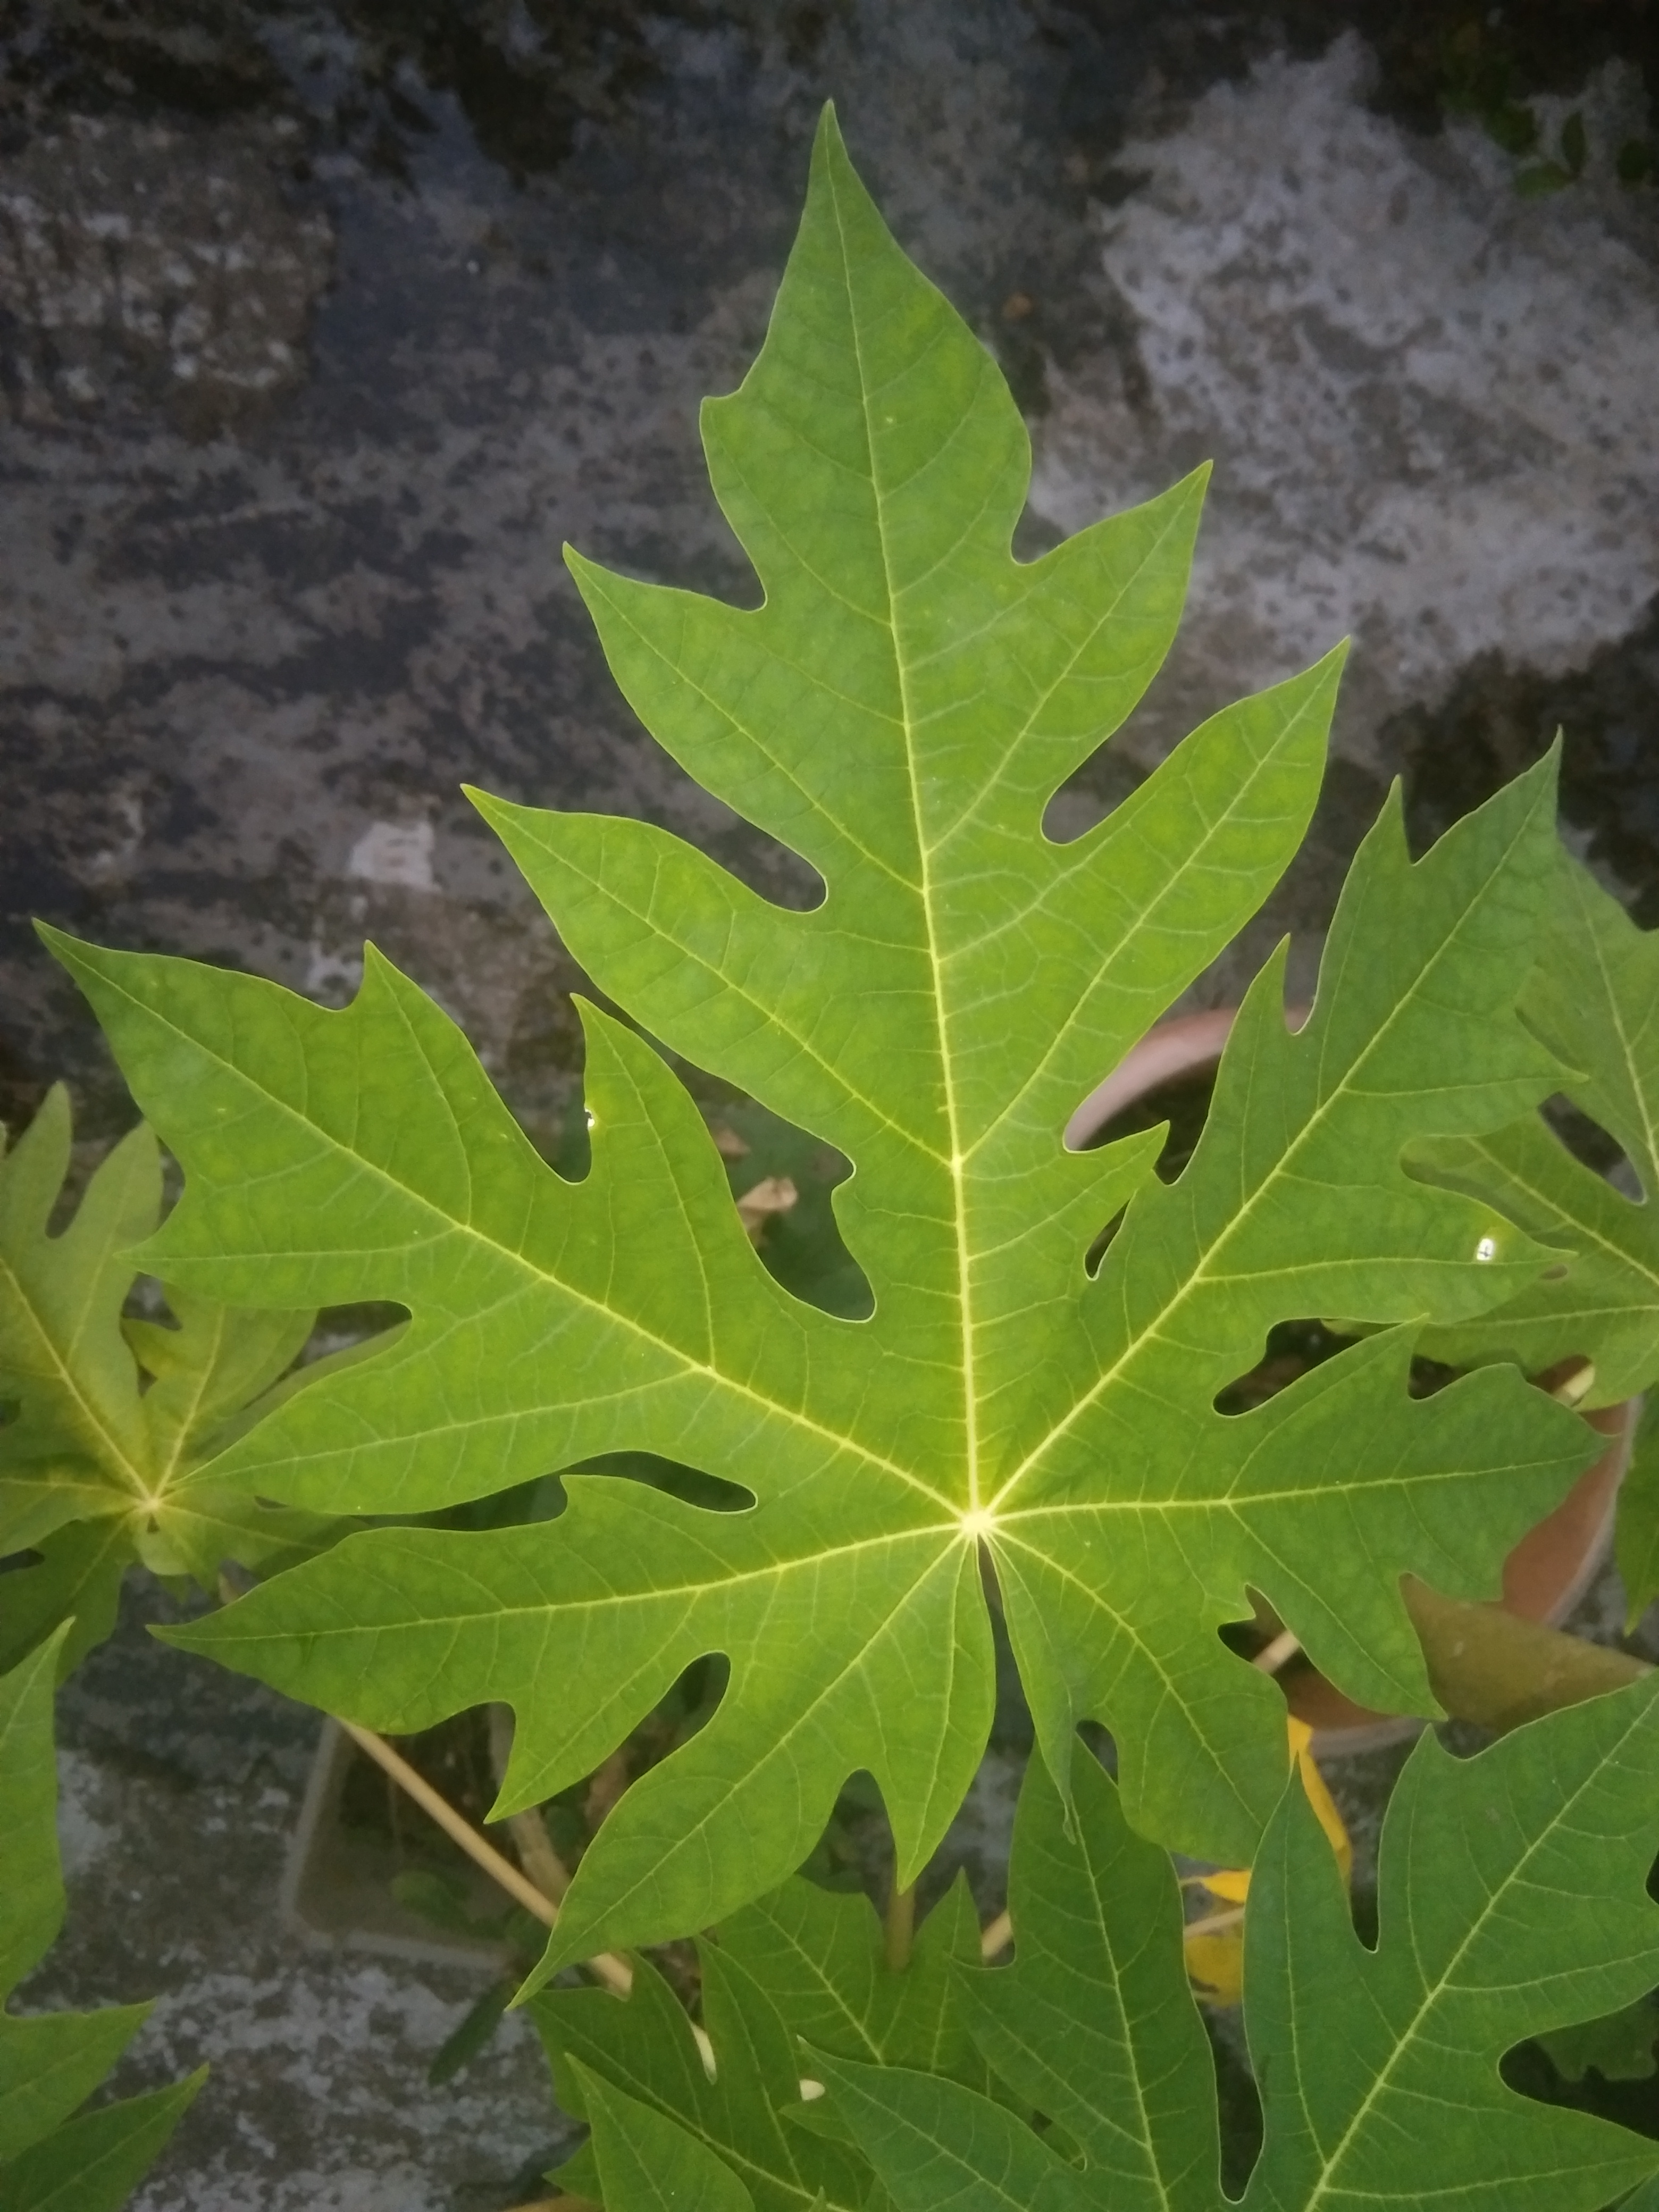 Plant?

papaya
